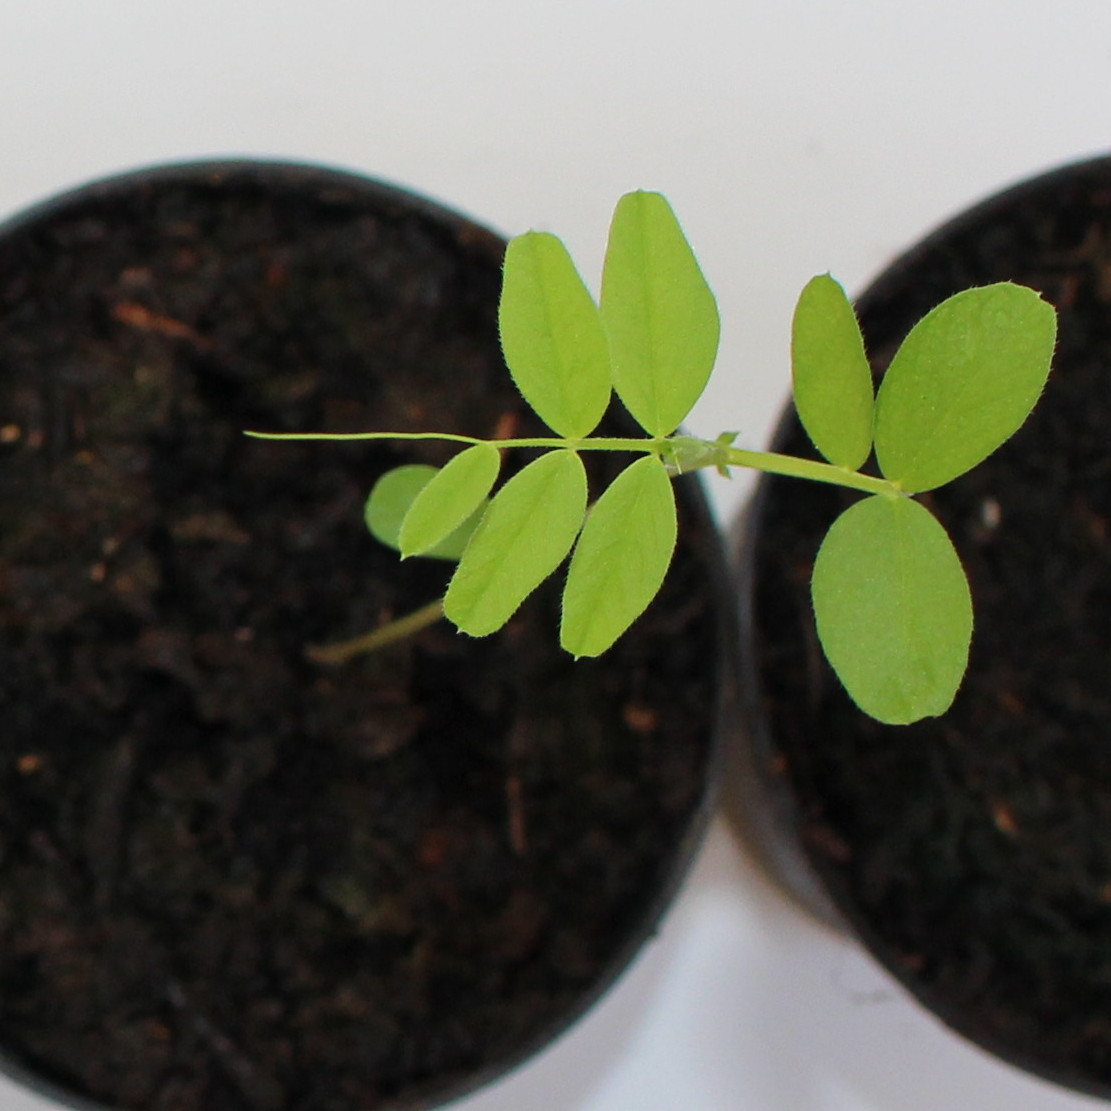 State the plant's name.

Vicia sativa
